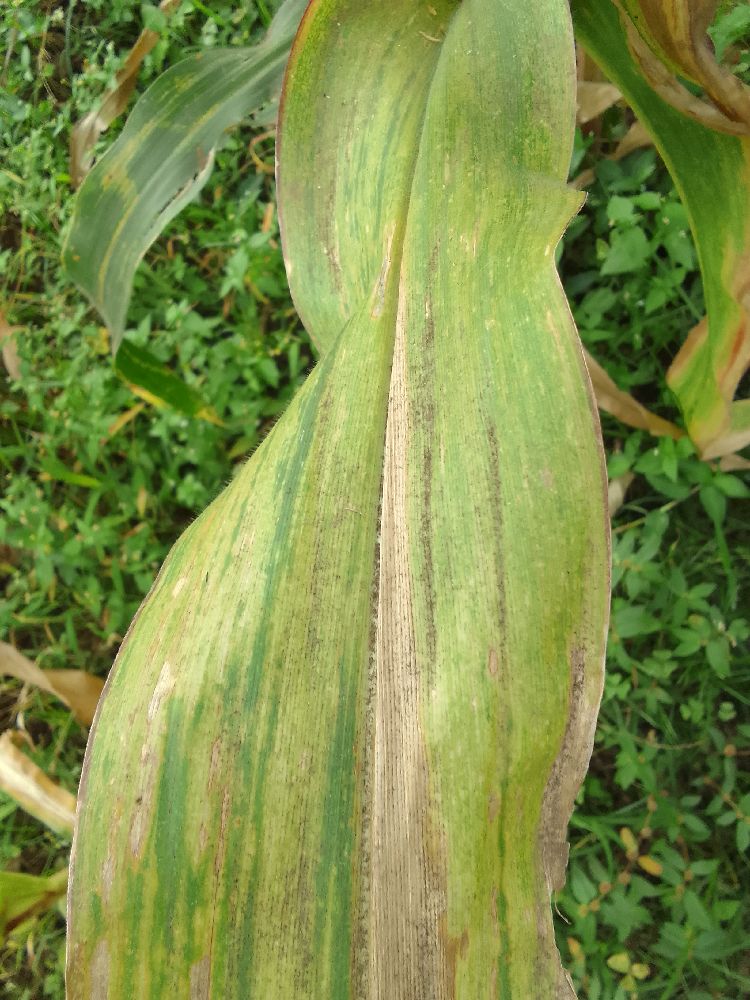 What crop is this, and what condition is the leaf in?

maize, maize lethal necrosis
